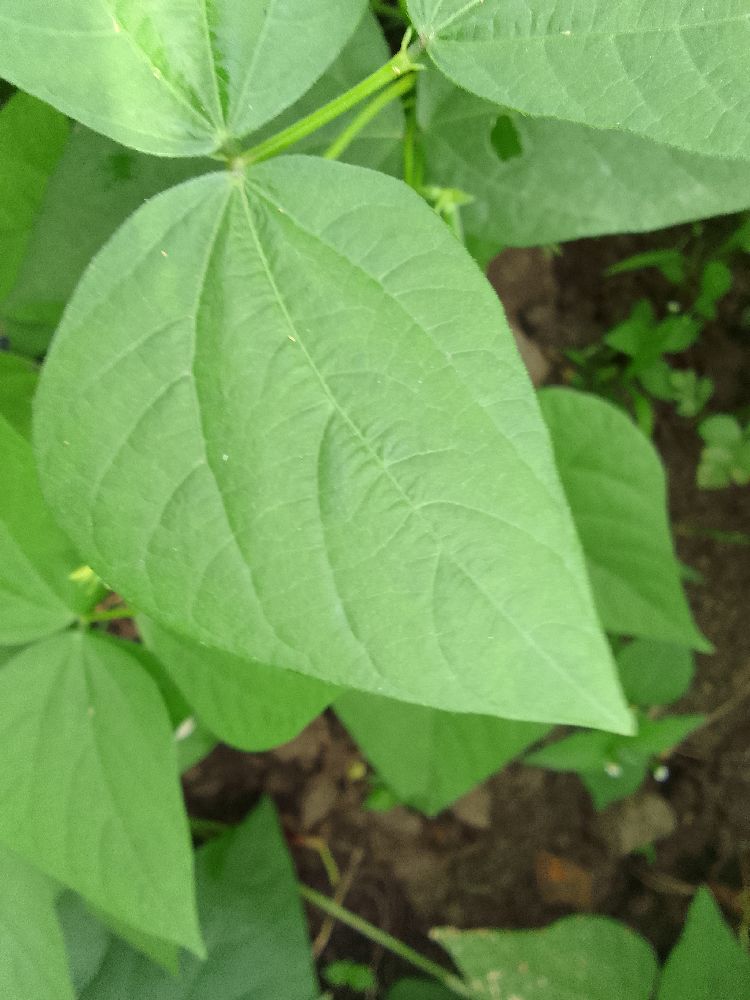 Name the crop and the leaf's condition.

common bean, healthy
